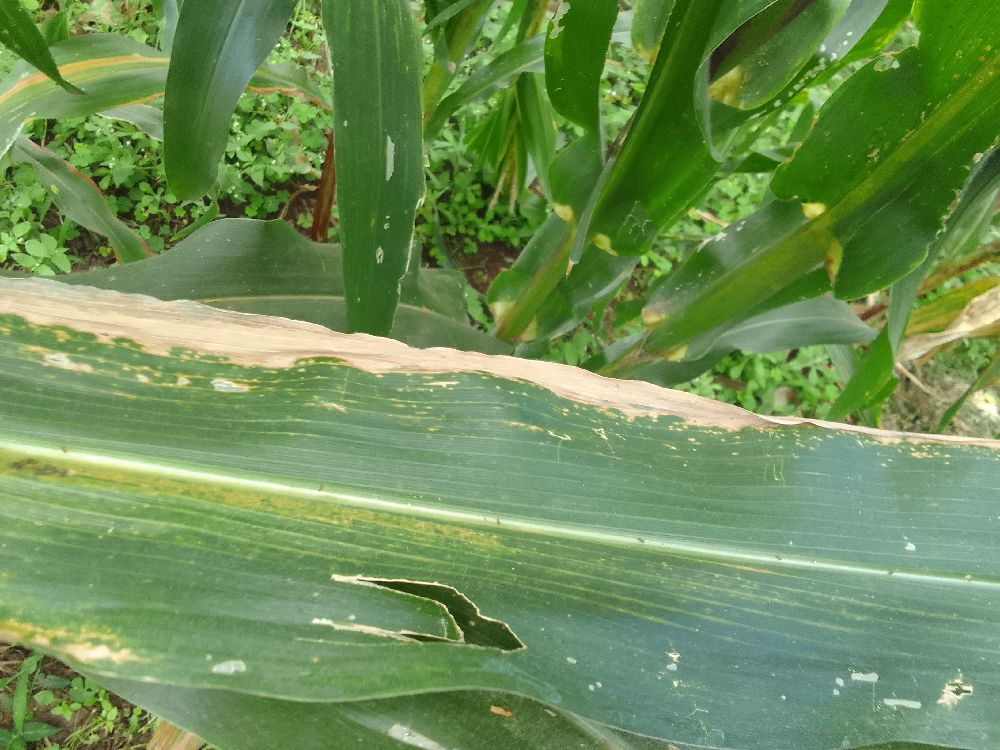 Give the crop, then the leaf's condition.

maize, maize lethal necrosis
